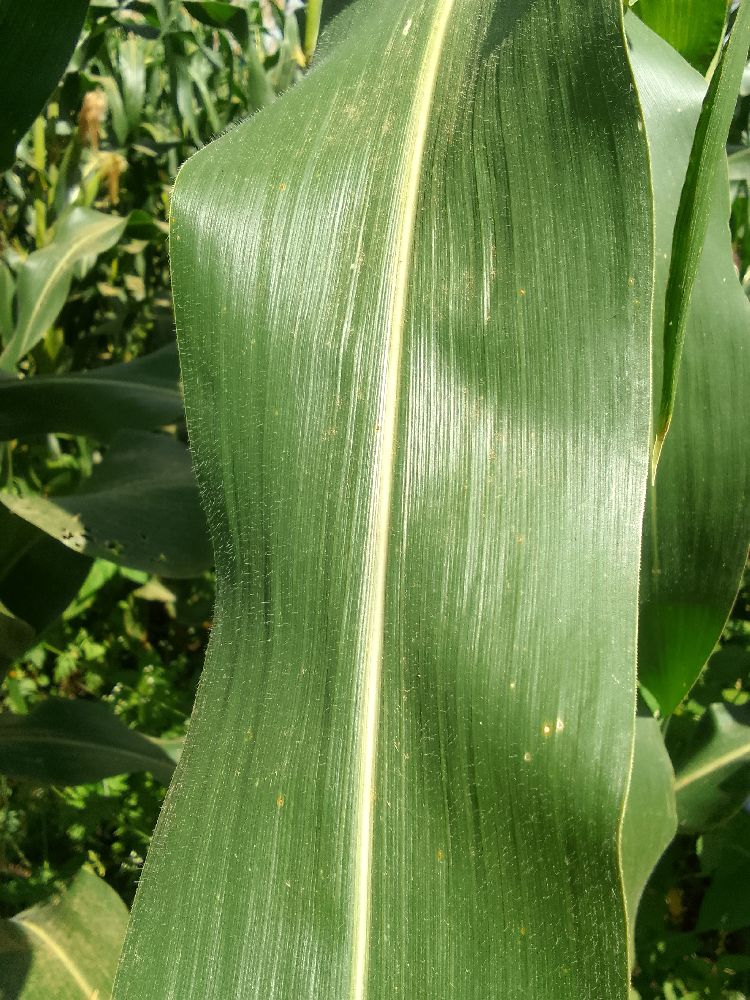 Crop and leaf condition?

maize, healthy
